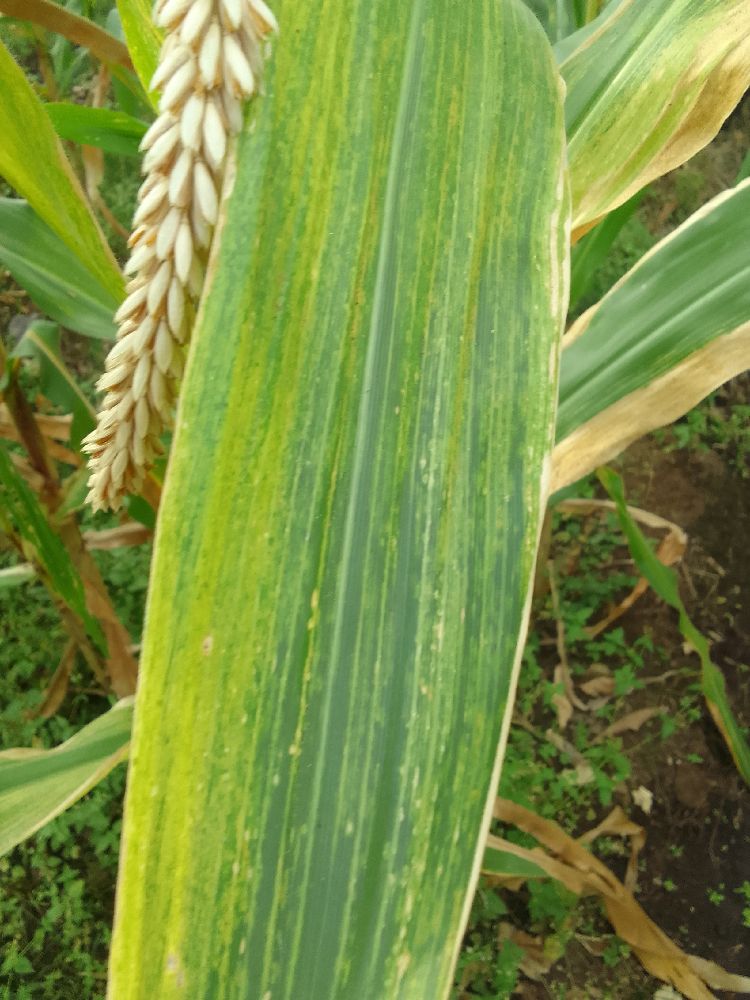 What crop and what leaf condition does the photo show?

maize, maize lethal necrosis
